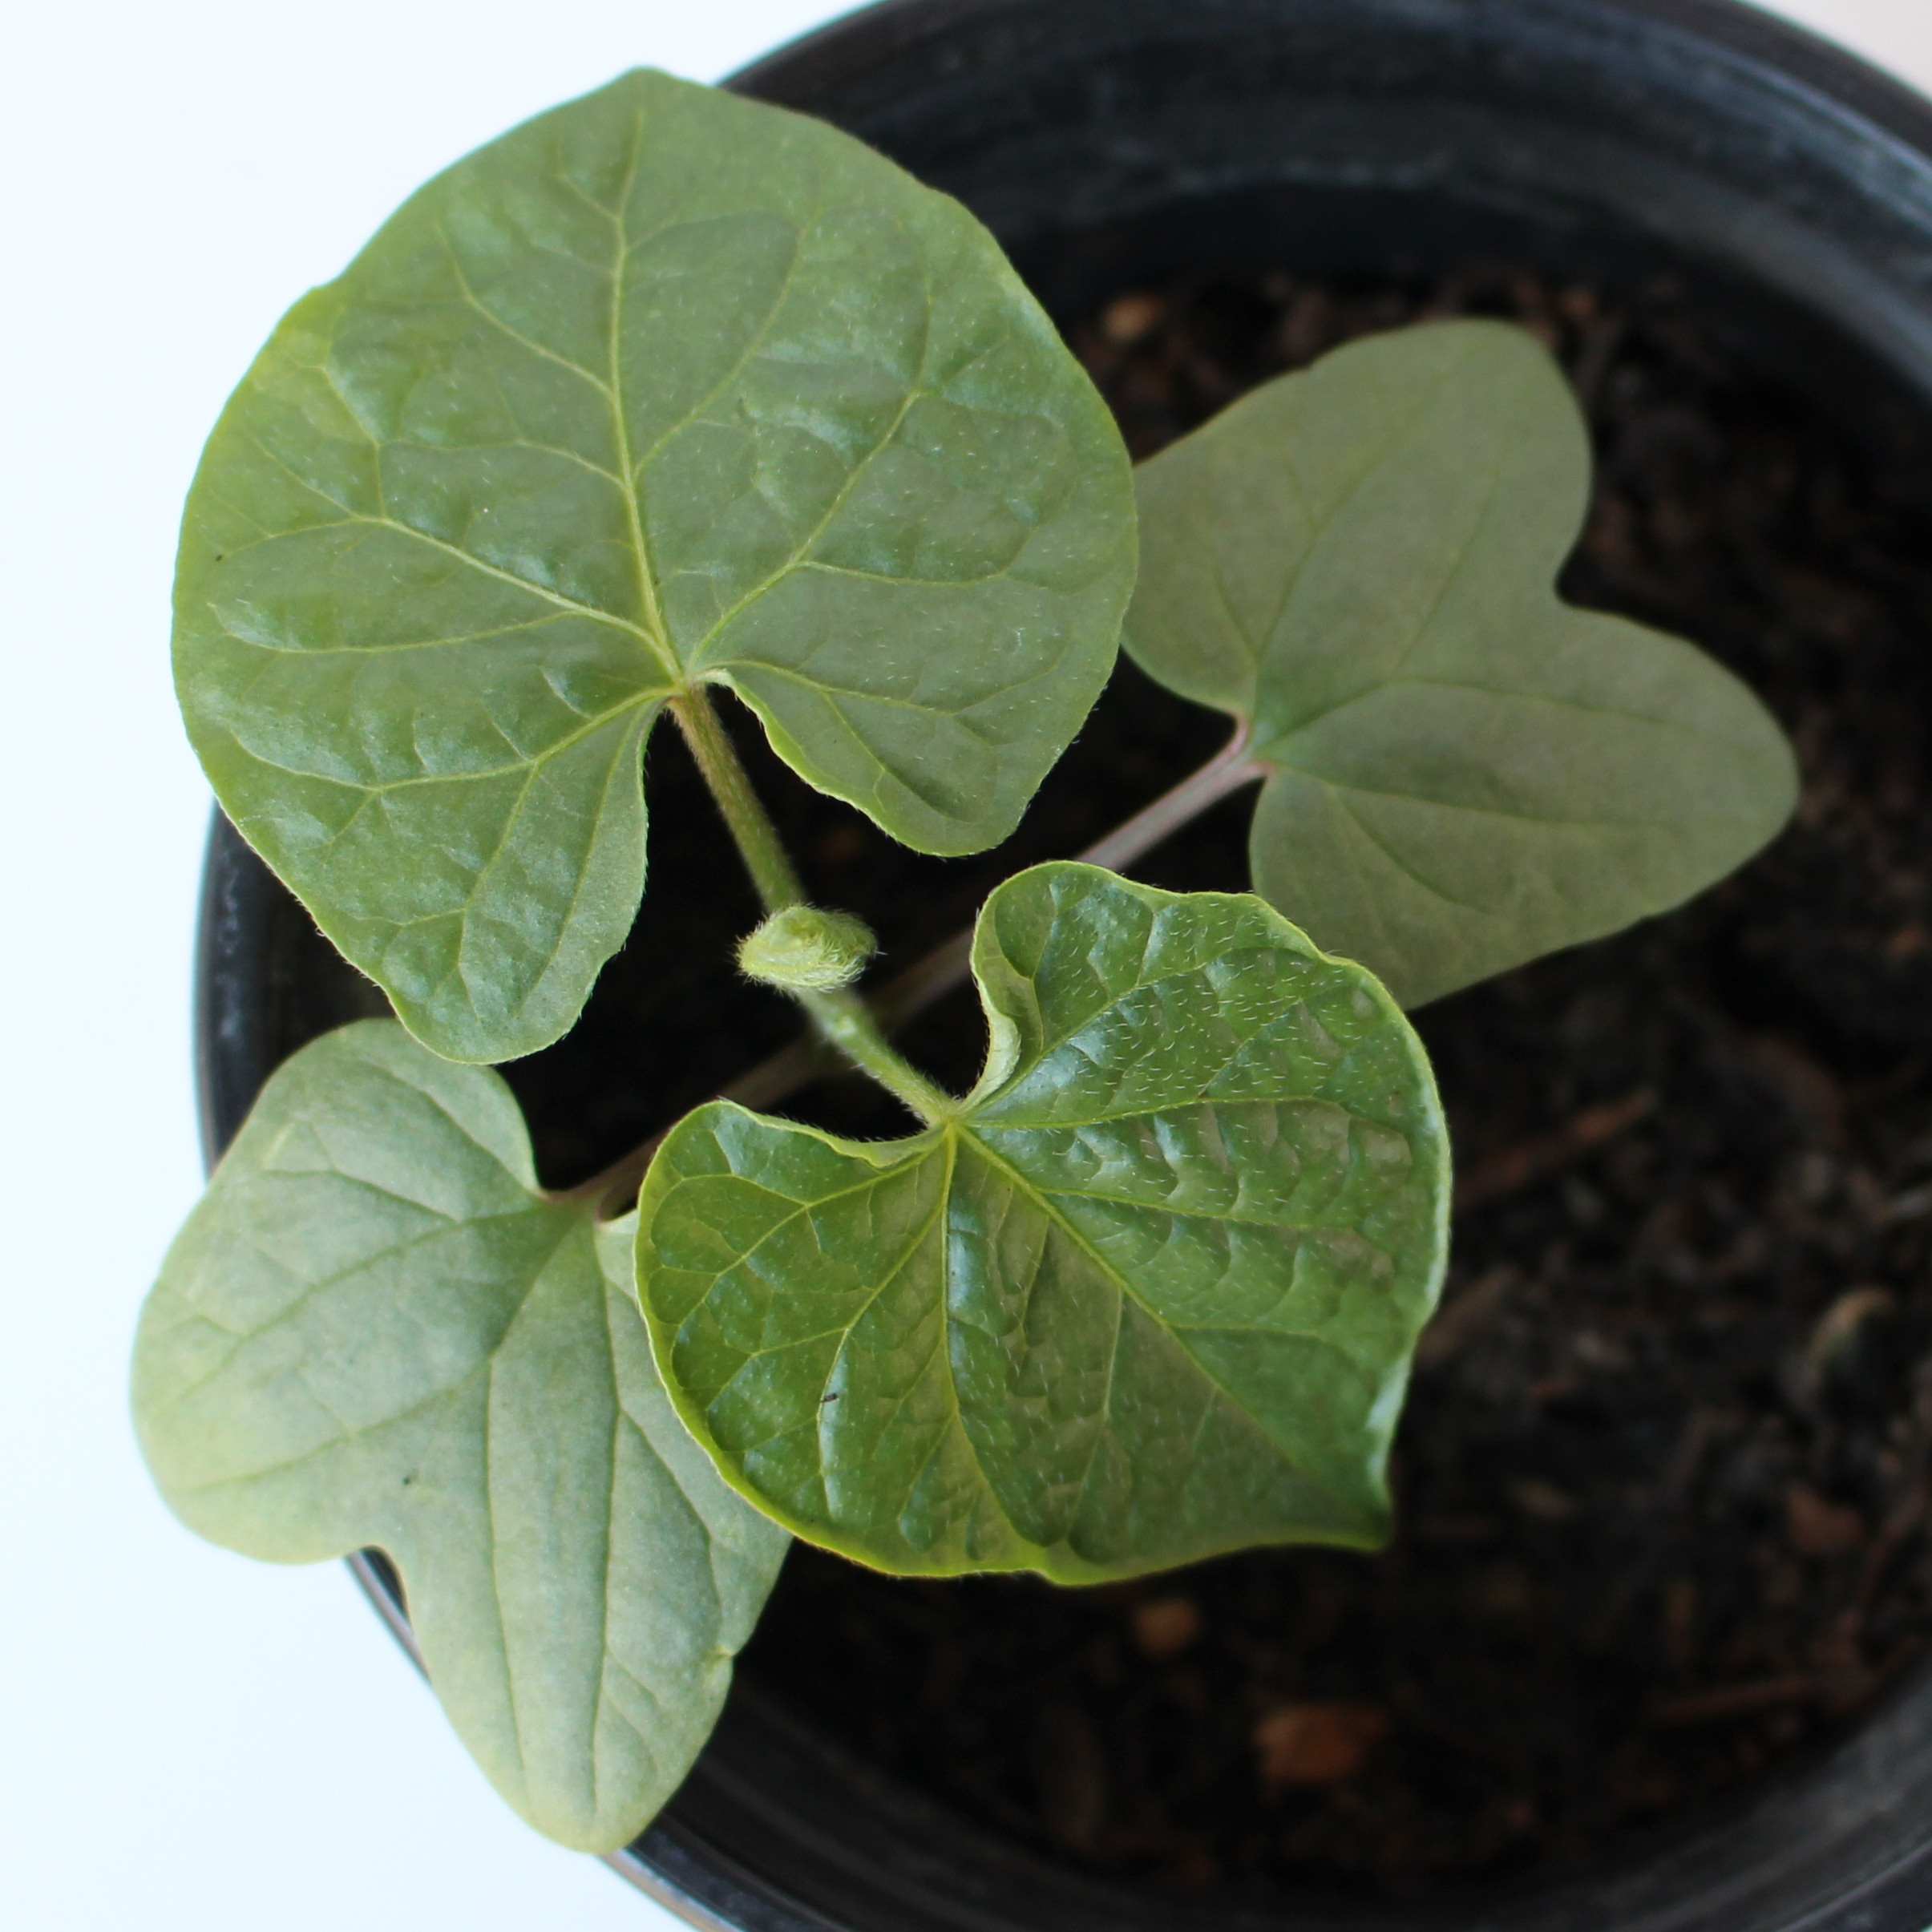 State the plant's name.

Convolvulus arvensis
